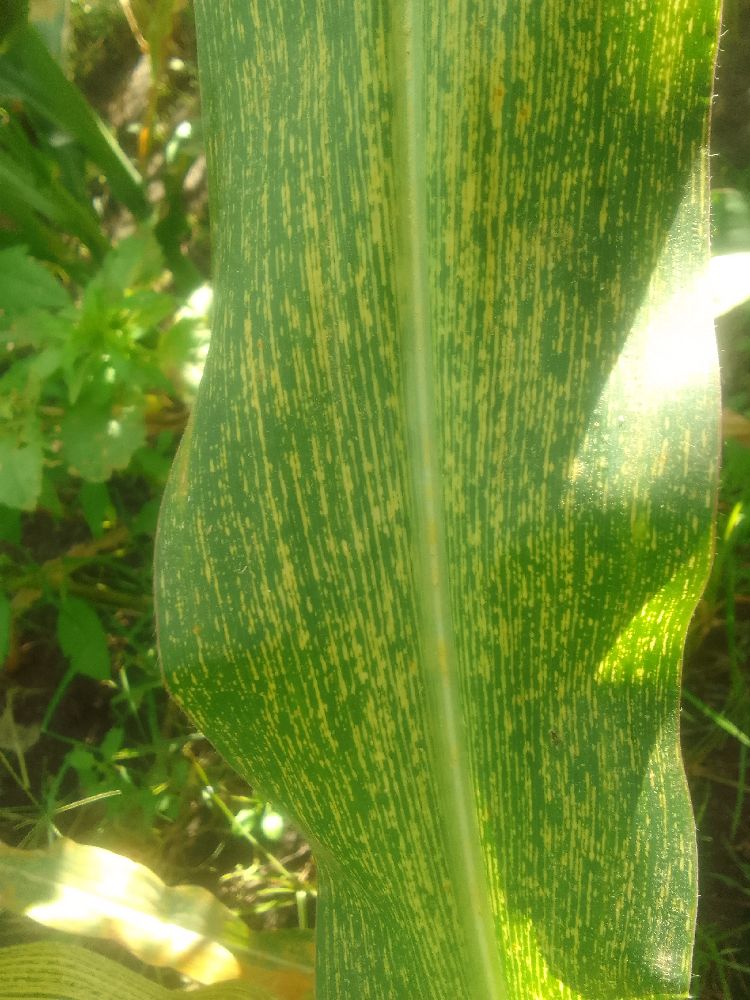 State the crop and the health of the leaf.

maize, maize streak virus
